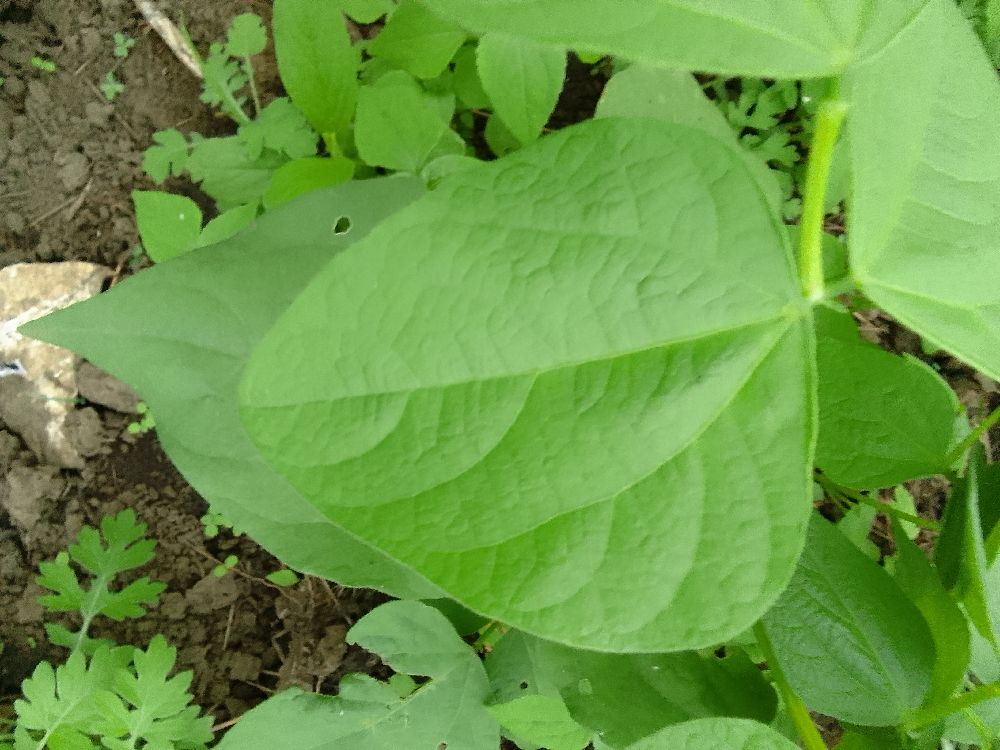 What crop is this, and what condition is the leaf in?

common bean, healthy
